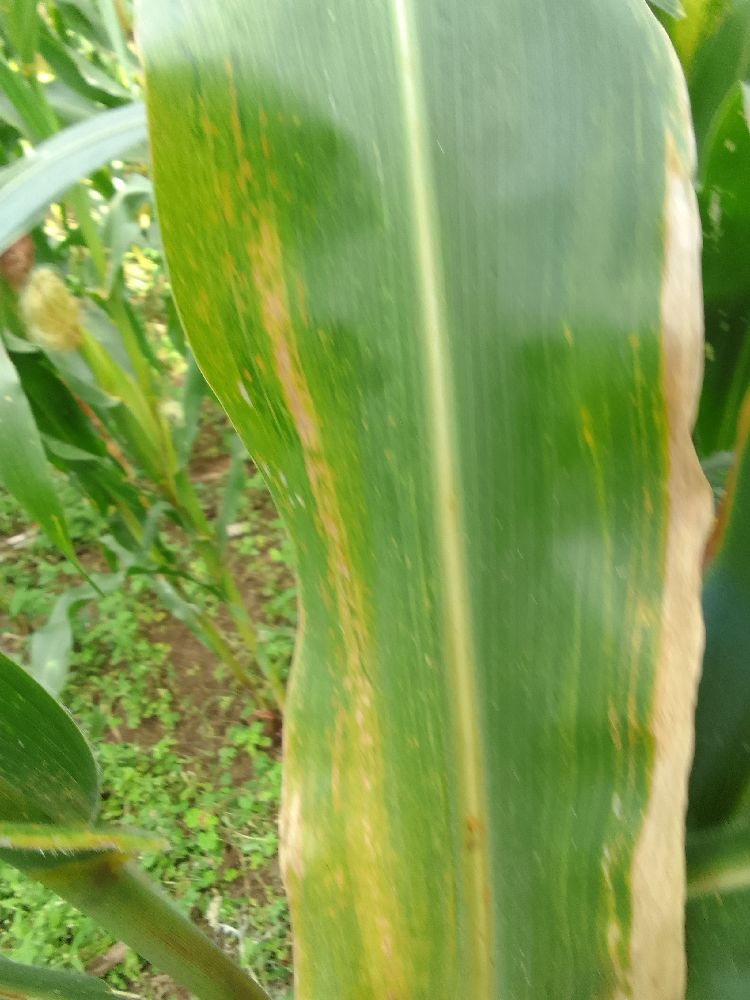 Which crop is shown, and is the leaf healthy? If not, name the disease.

maize, maize lethal necrosis
